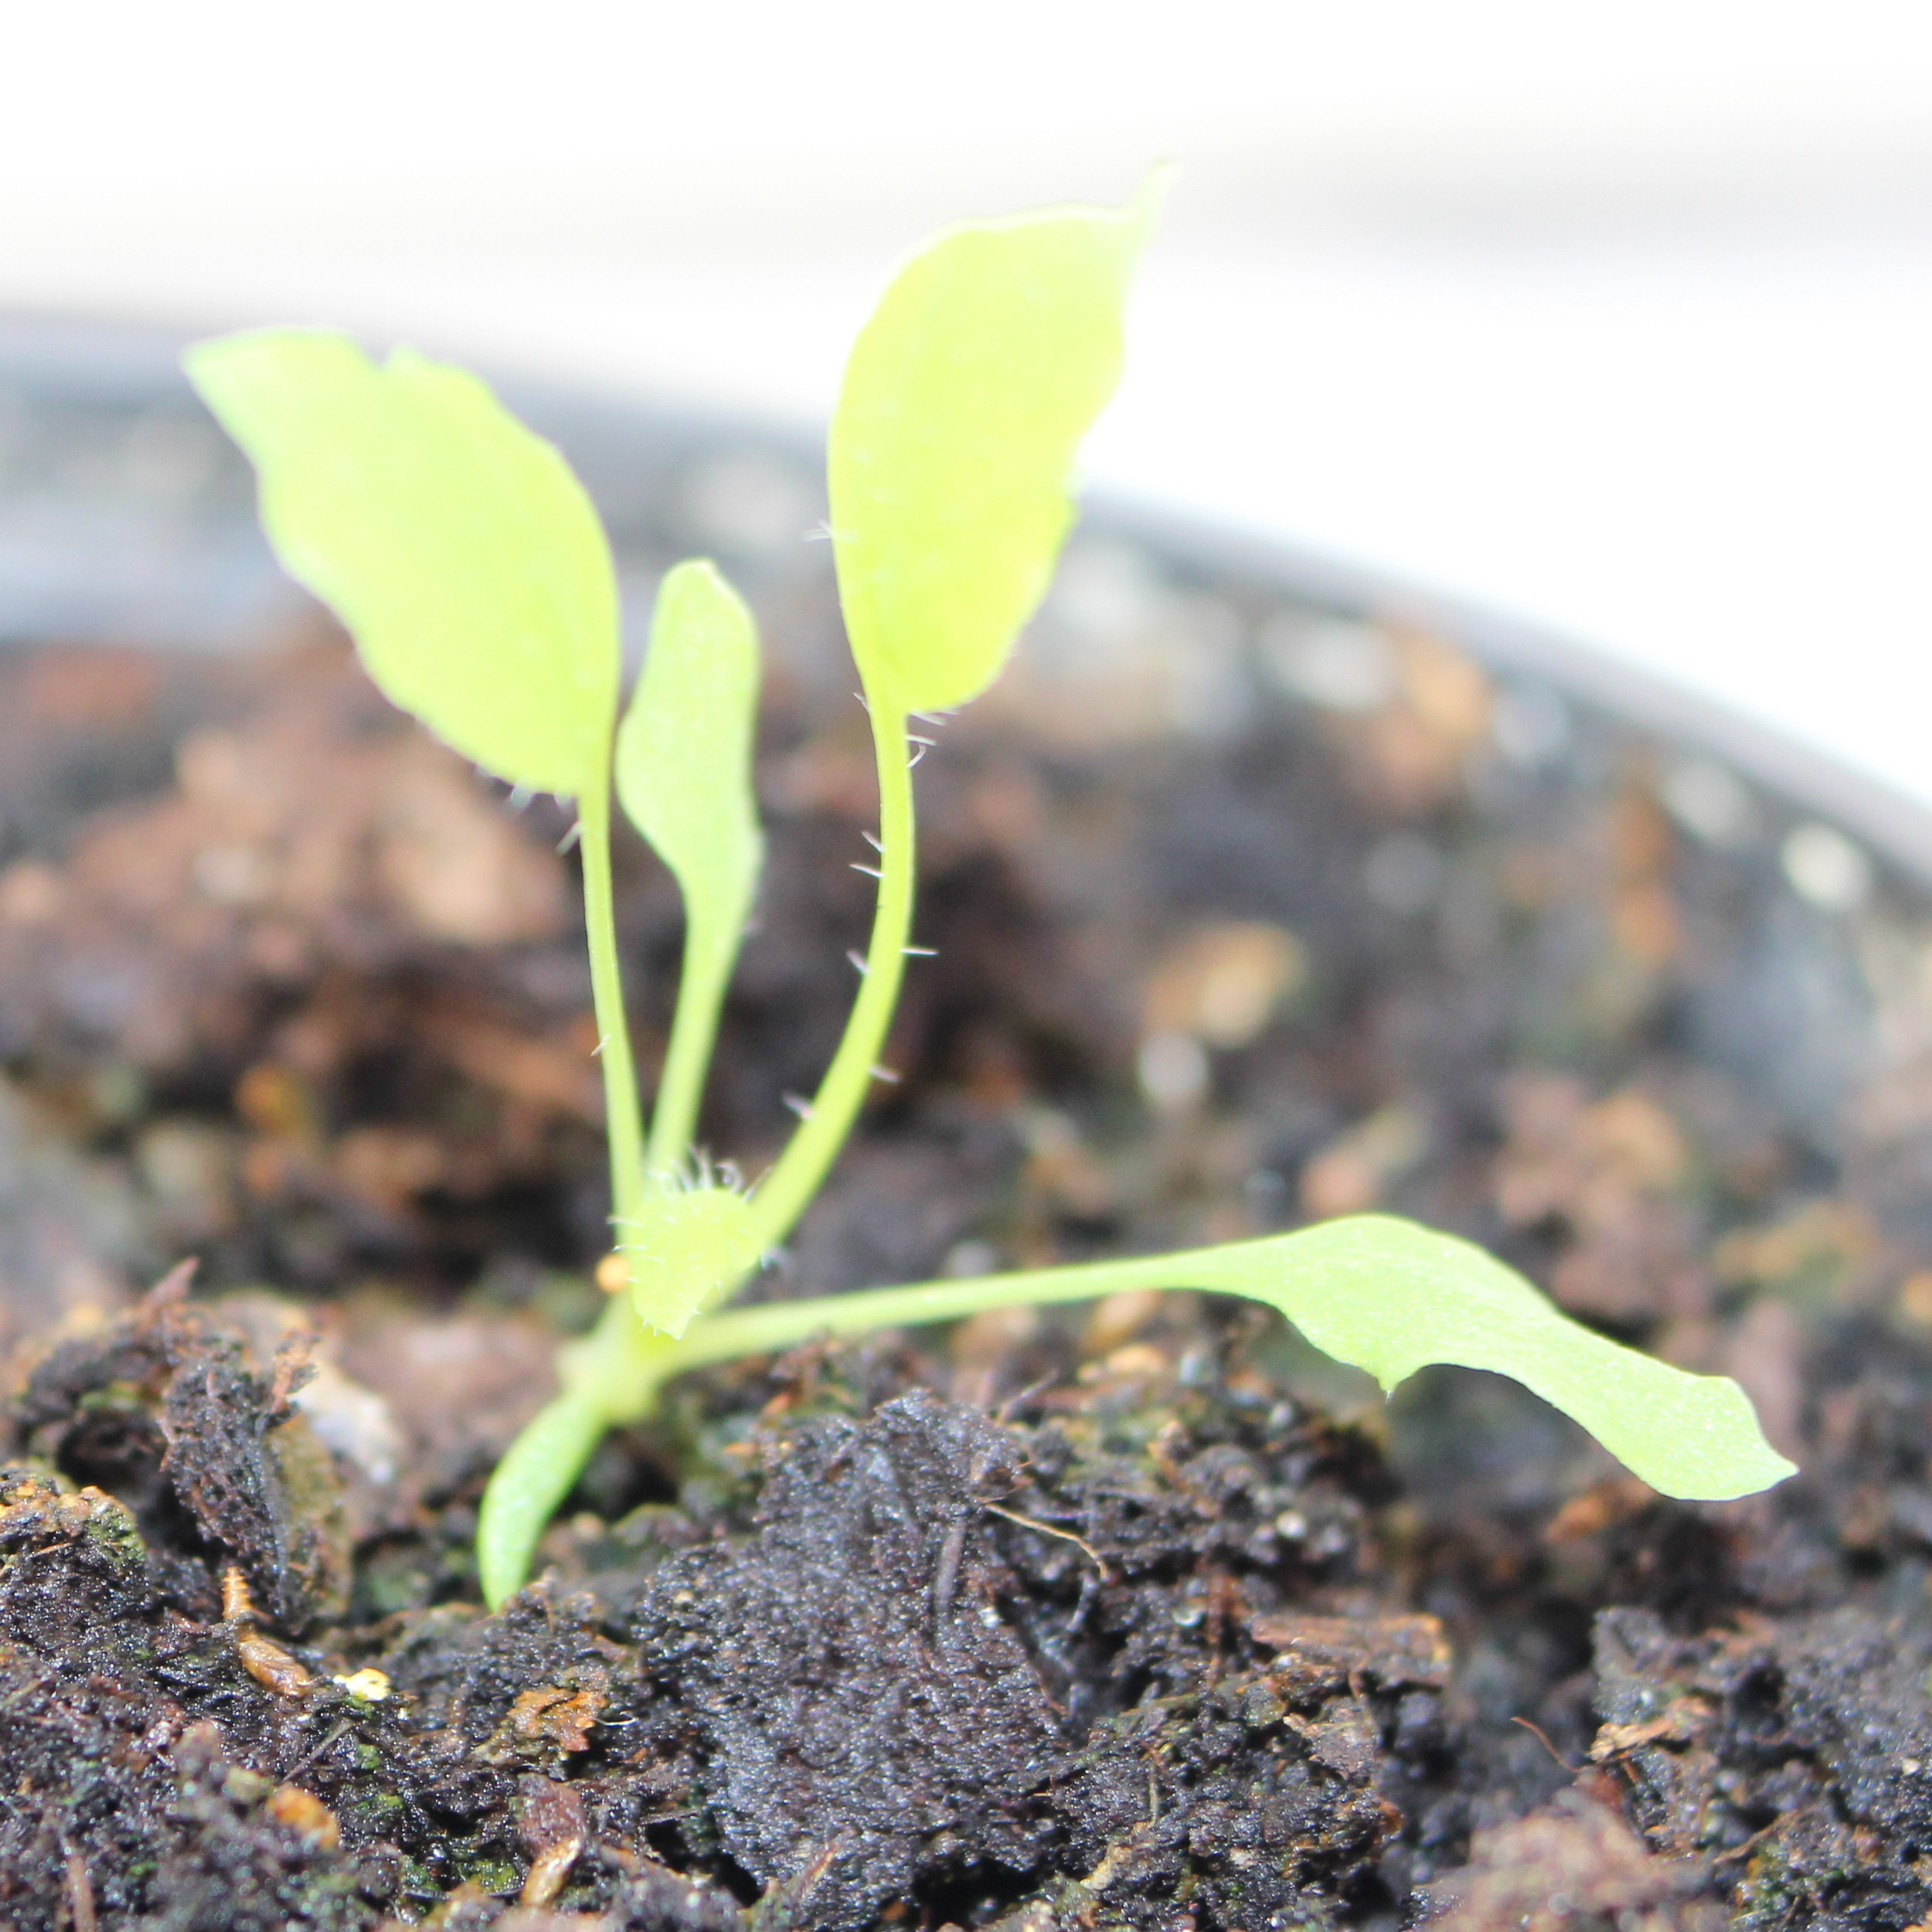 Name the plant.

Papaver rhoeas
